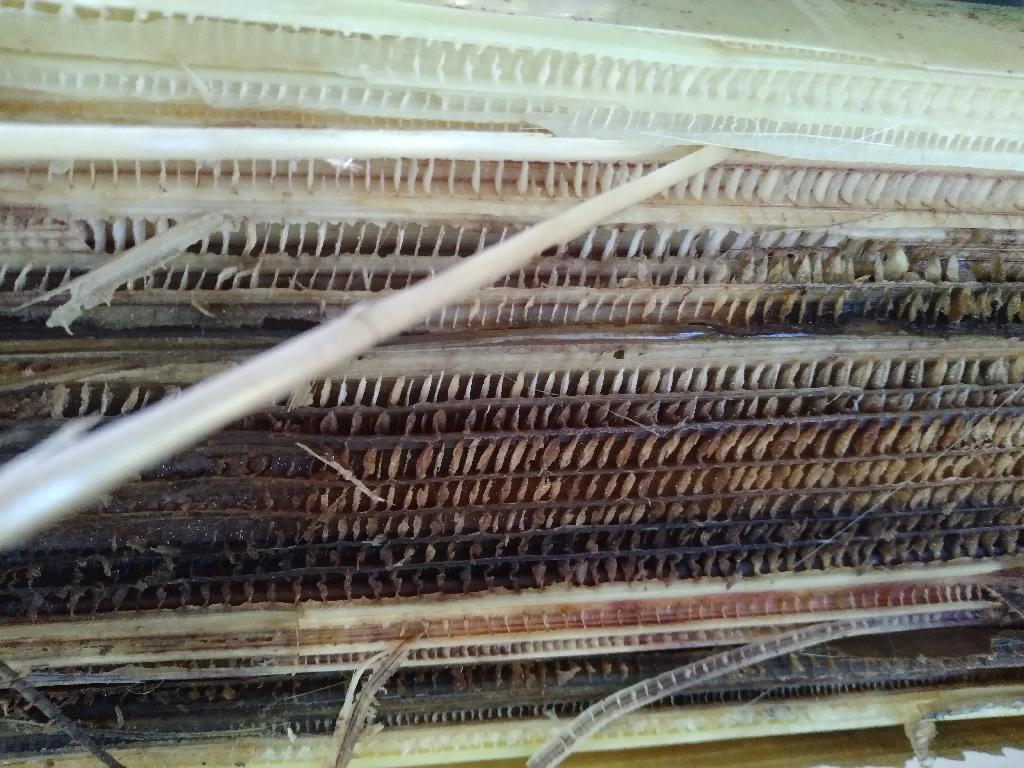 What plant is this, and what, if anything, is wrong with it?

banana, fusarium wilt race 1
